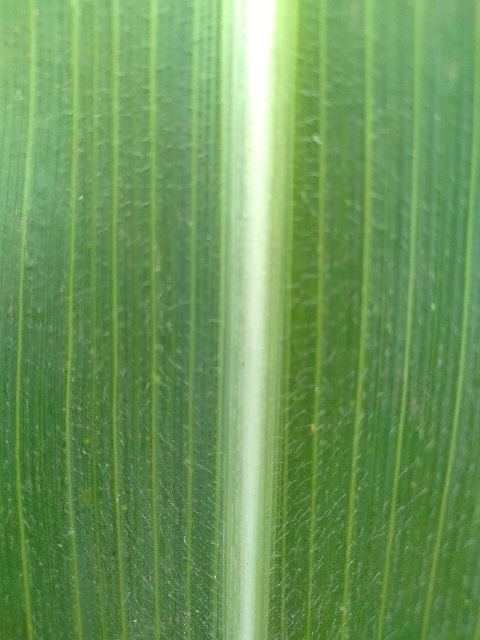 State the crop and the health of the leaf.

maize, healthy
